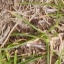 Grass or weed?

grass
